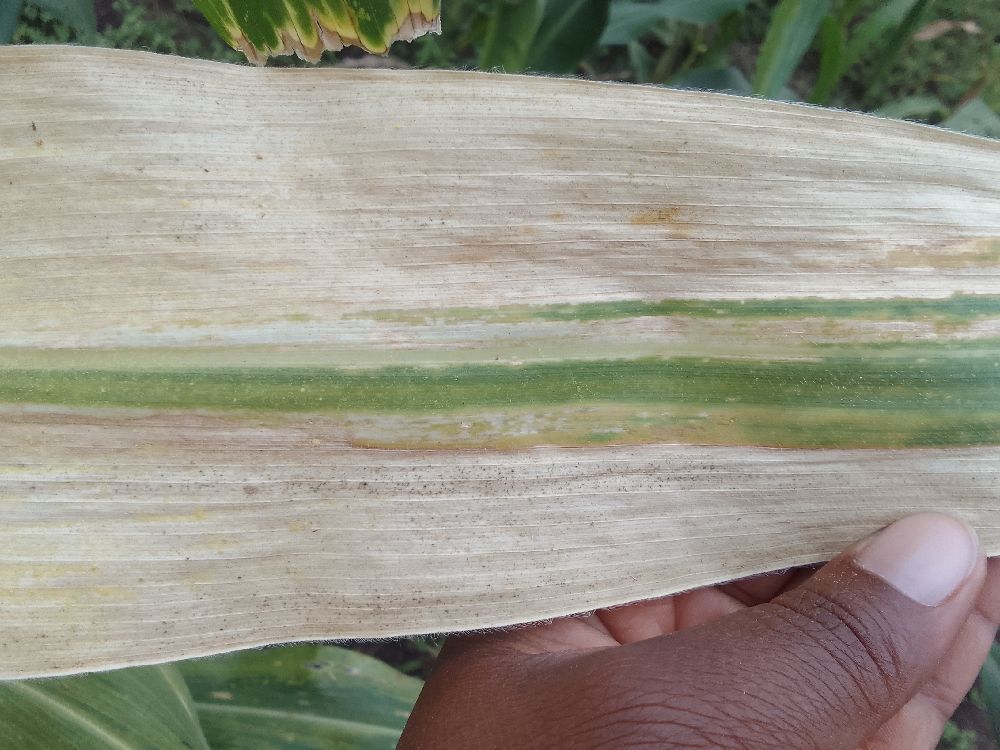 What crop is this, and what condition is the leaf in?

maize, maize lethal necrosis
